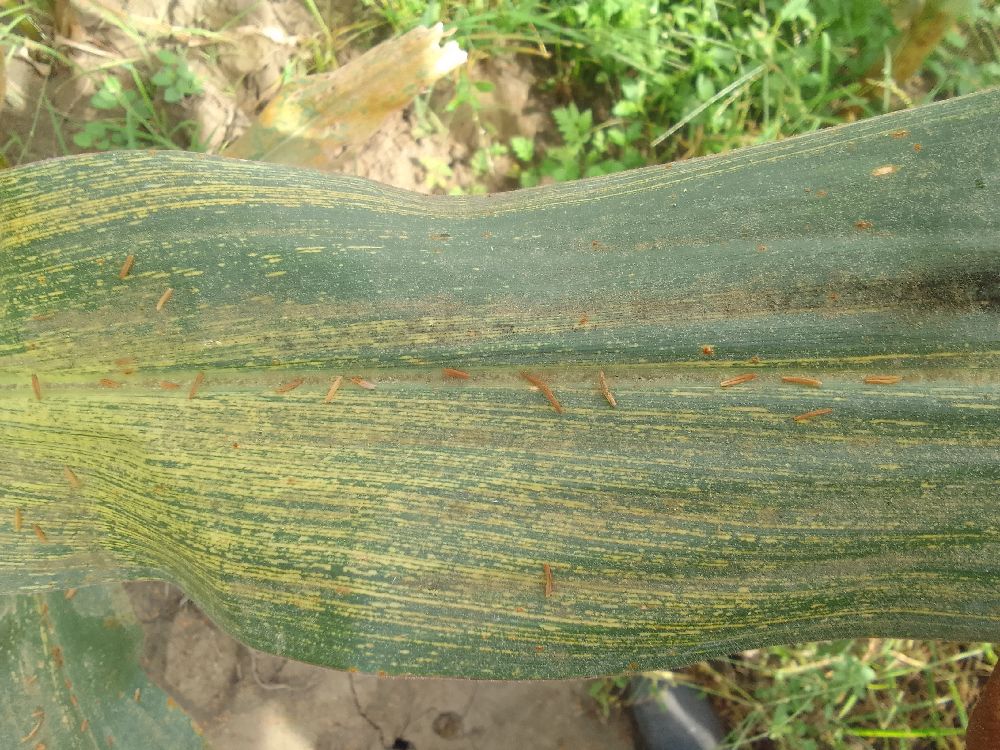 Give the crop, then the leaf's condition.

maize, maize streak virus
